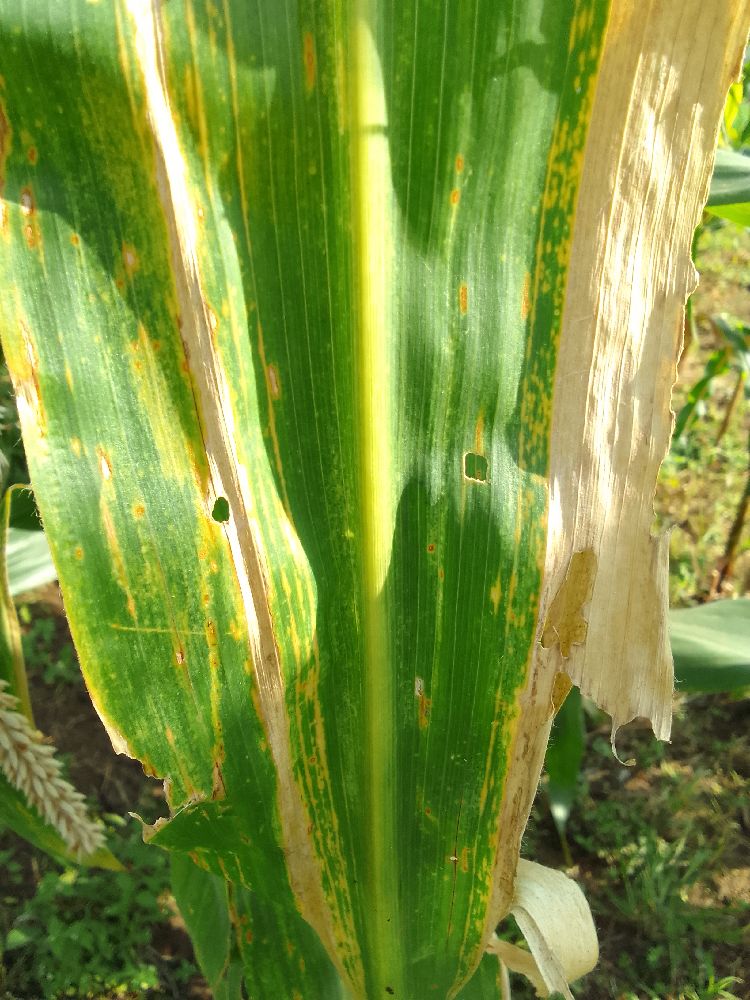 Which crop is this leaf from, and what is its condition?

maize, maize lethal necrosis
